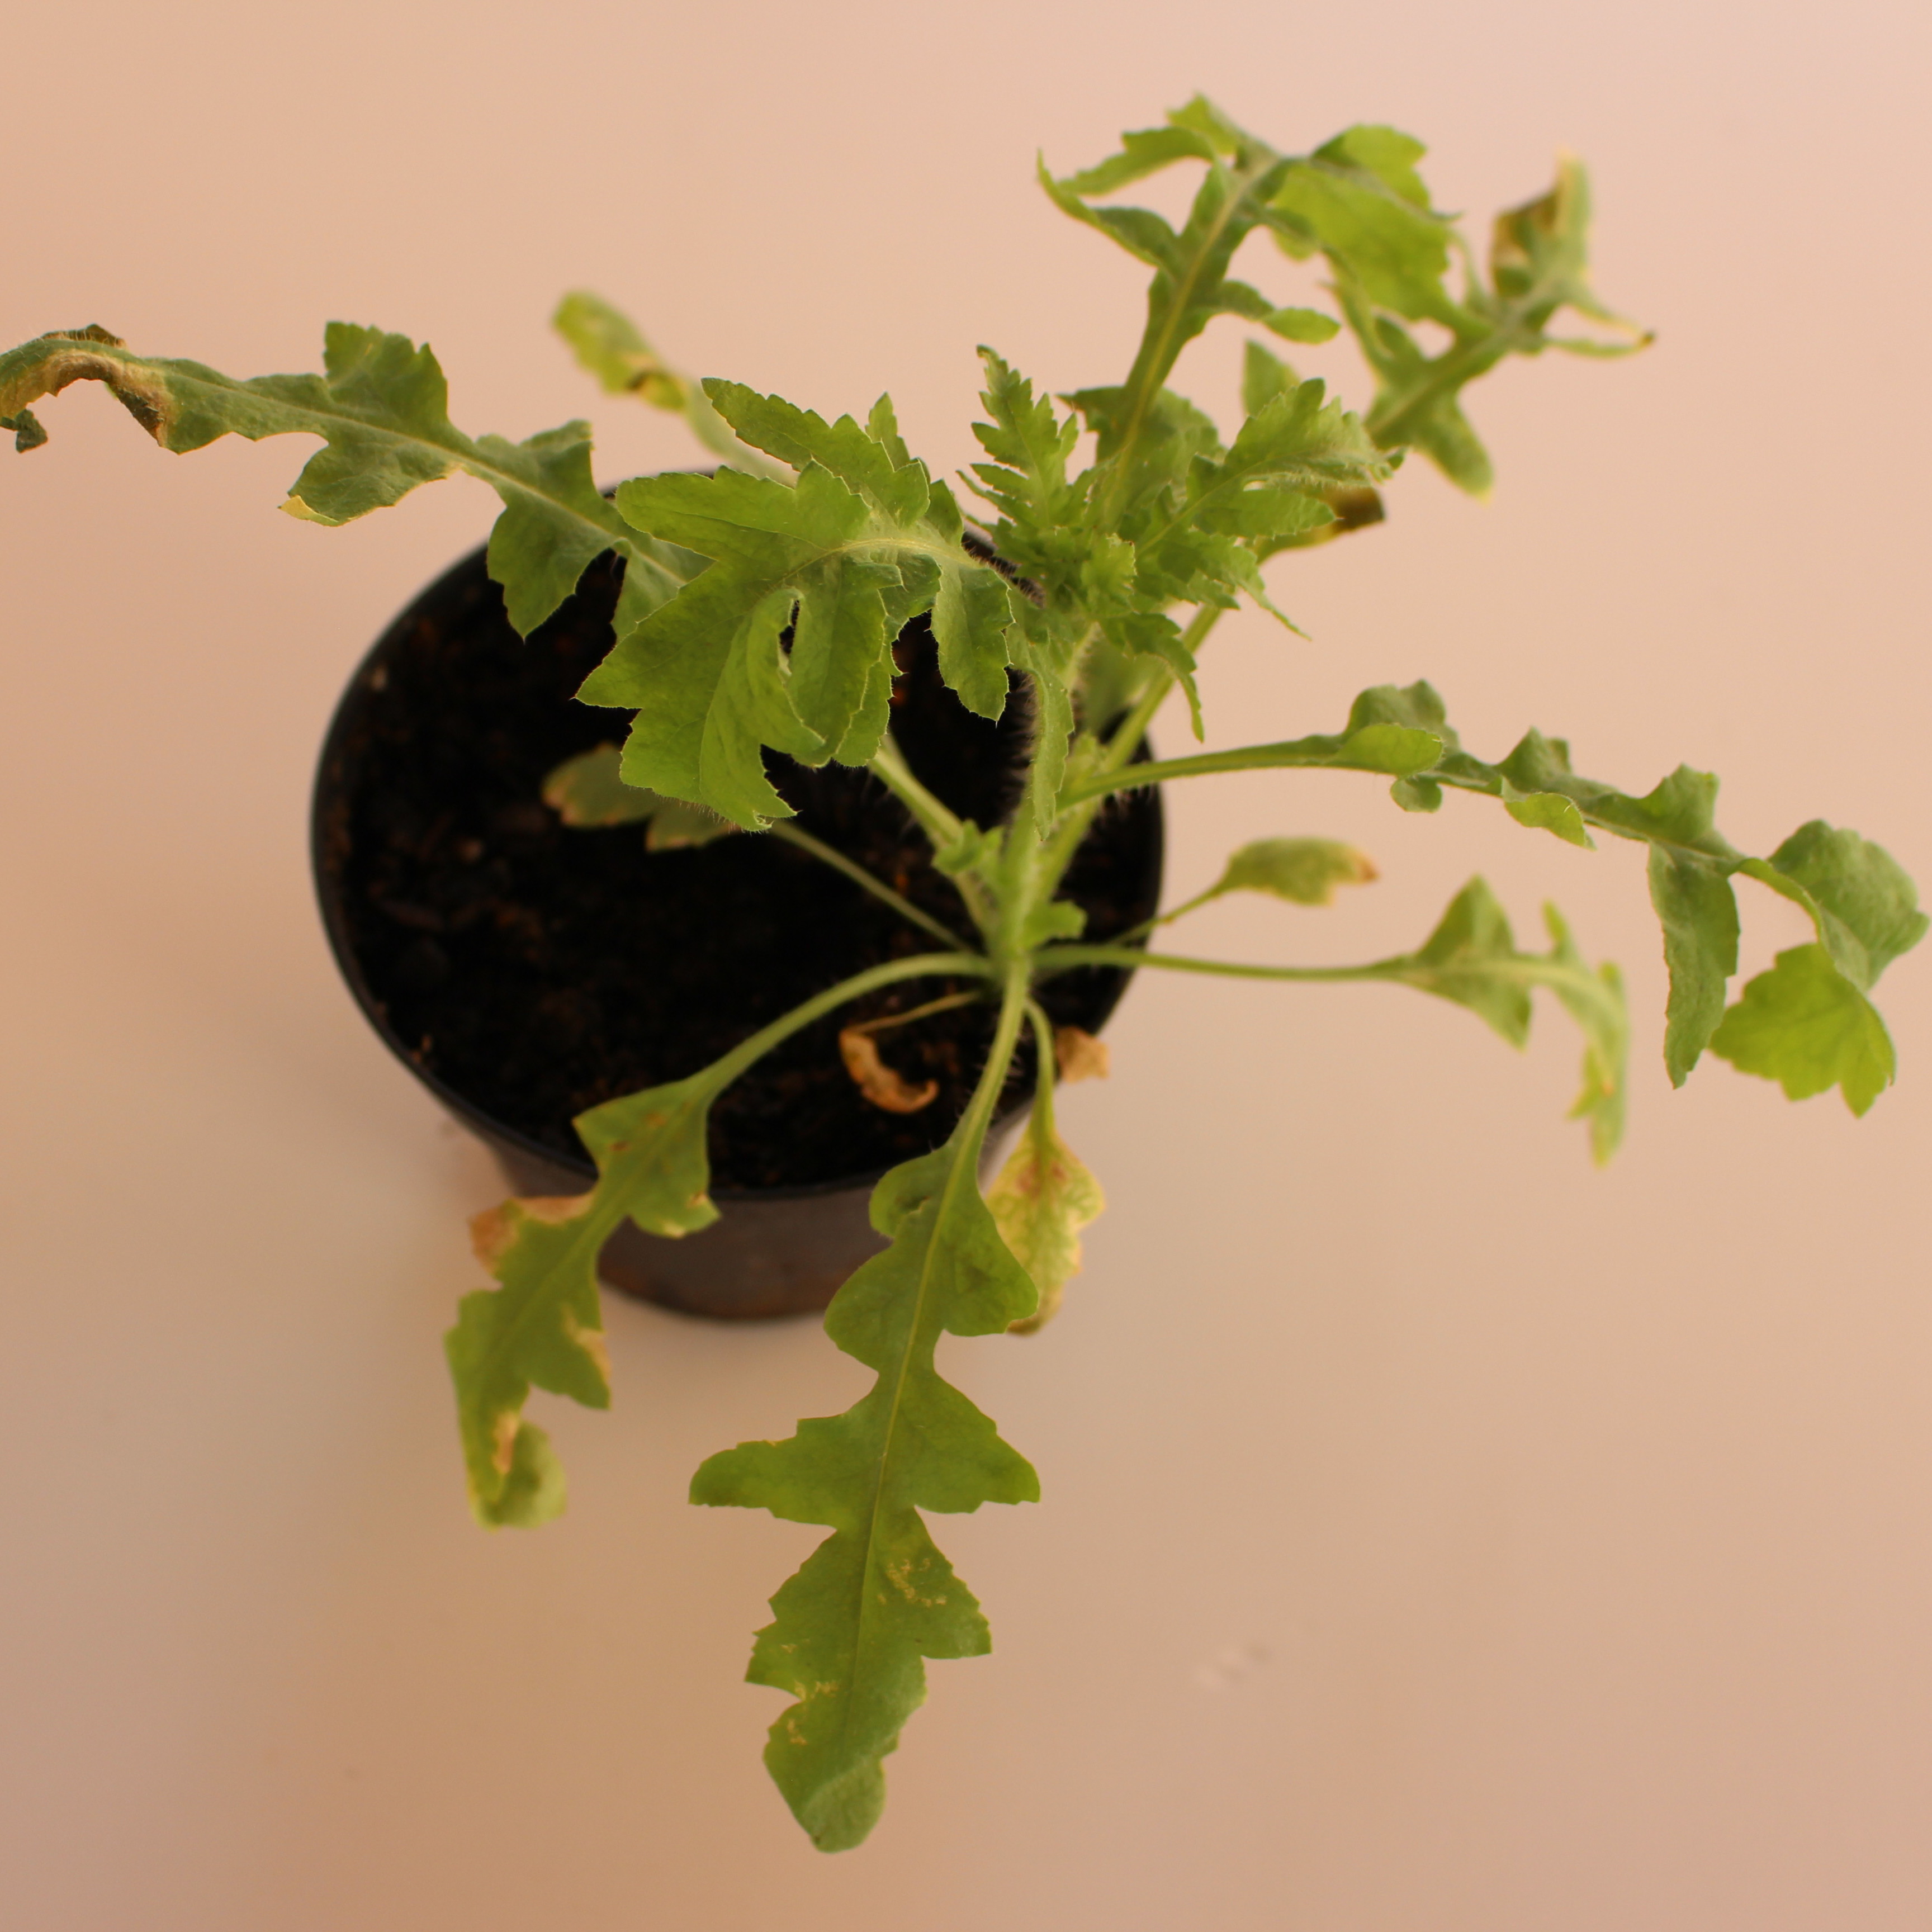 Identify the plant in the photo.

Papaver rhoeas
